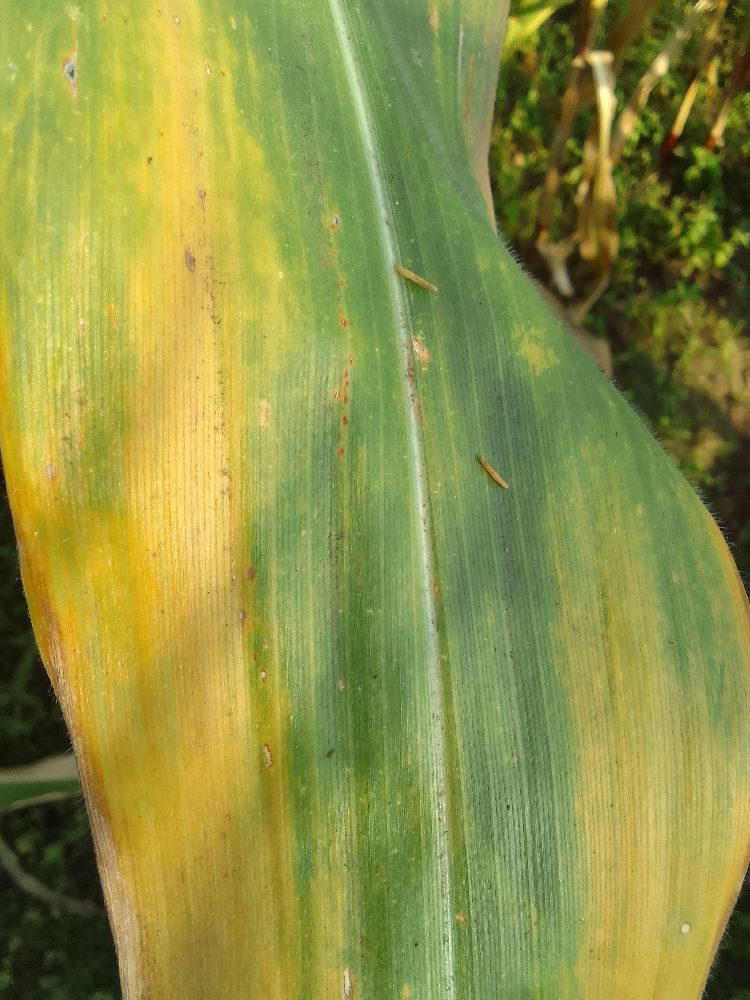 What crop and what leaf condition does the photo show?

maize, maize lethal necrosis
